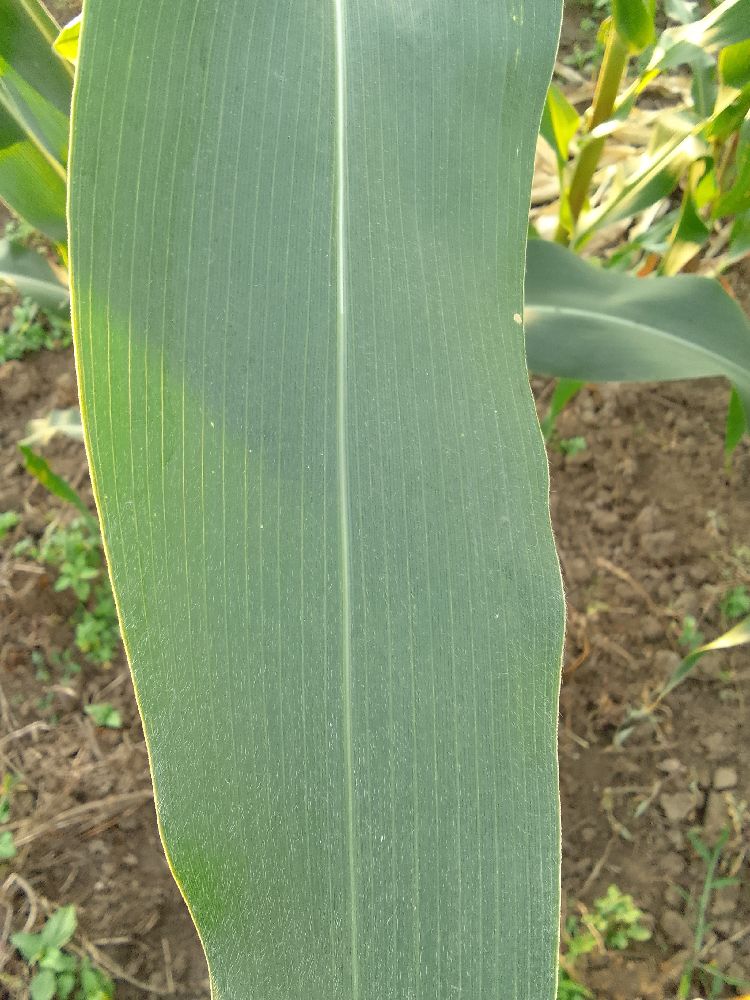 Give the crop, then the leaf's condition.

maize, healthy
